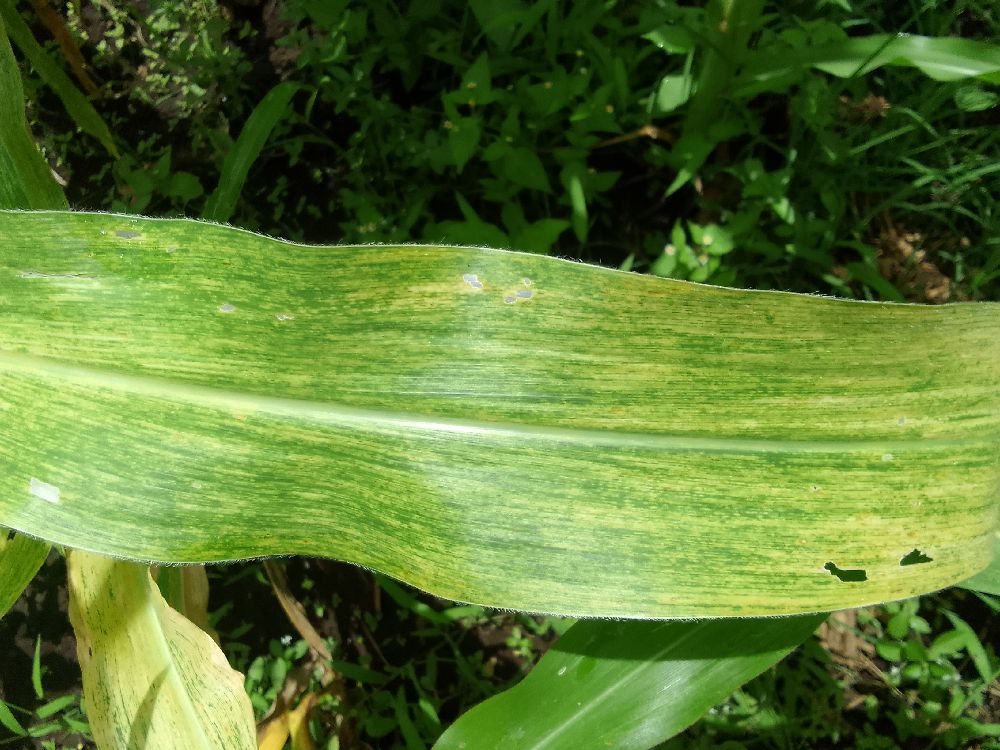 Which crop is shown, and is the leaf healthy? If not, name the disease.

maize, maize lethal necrosis
